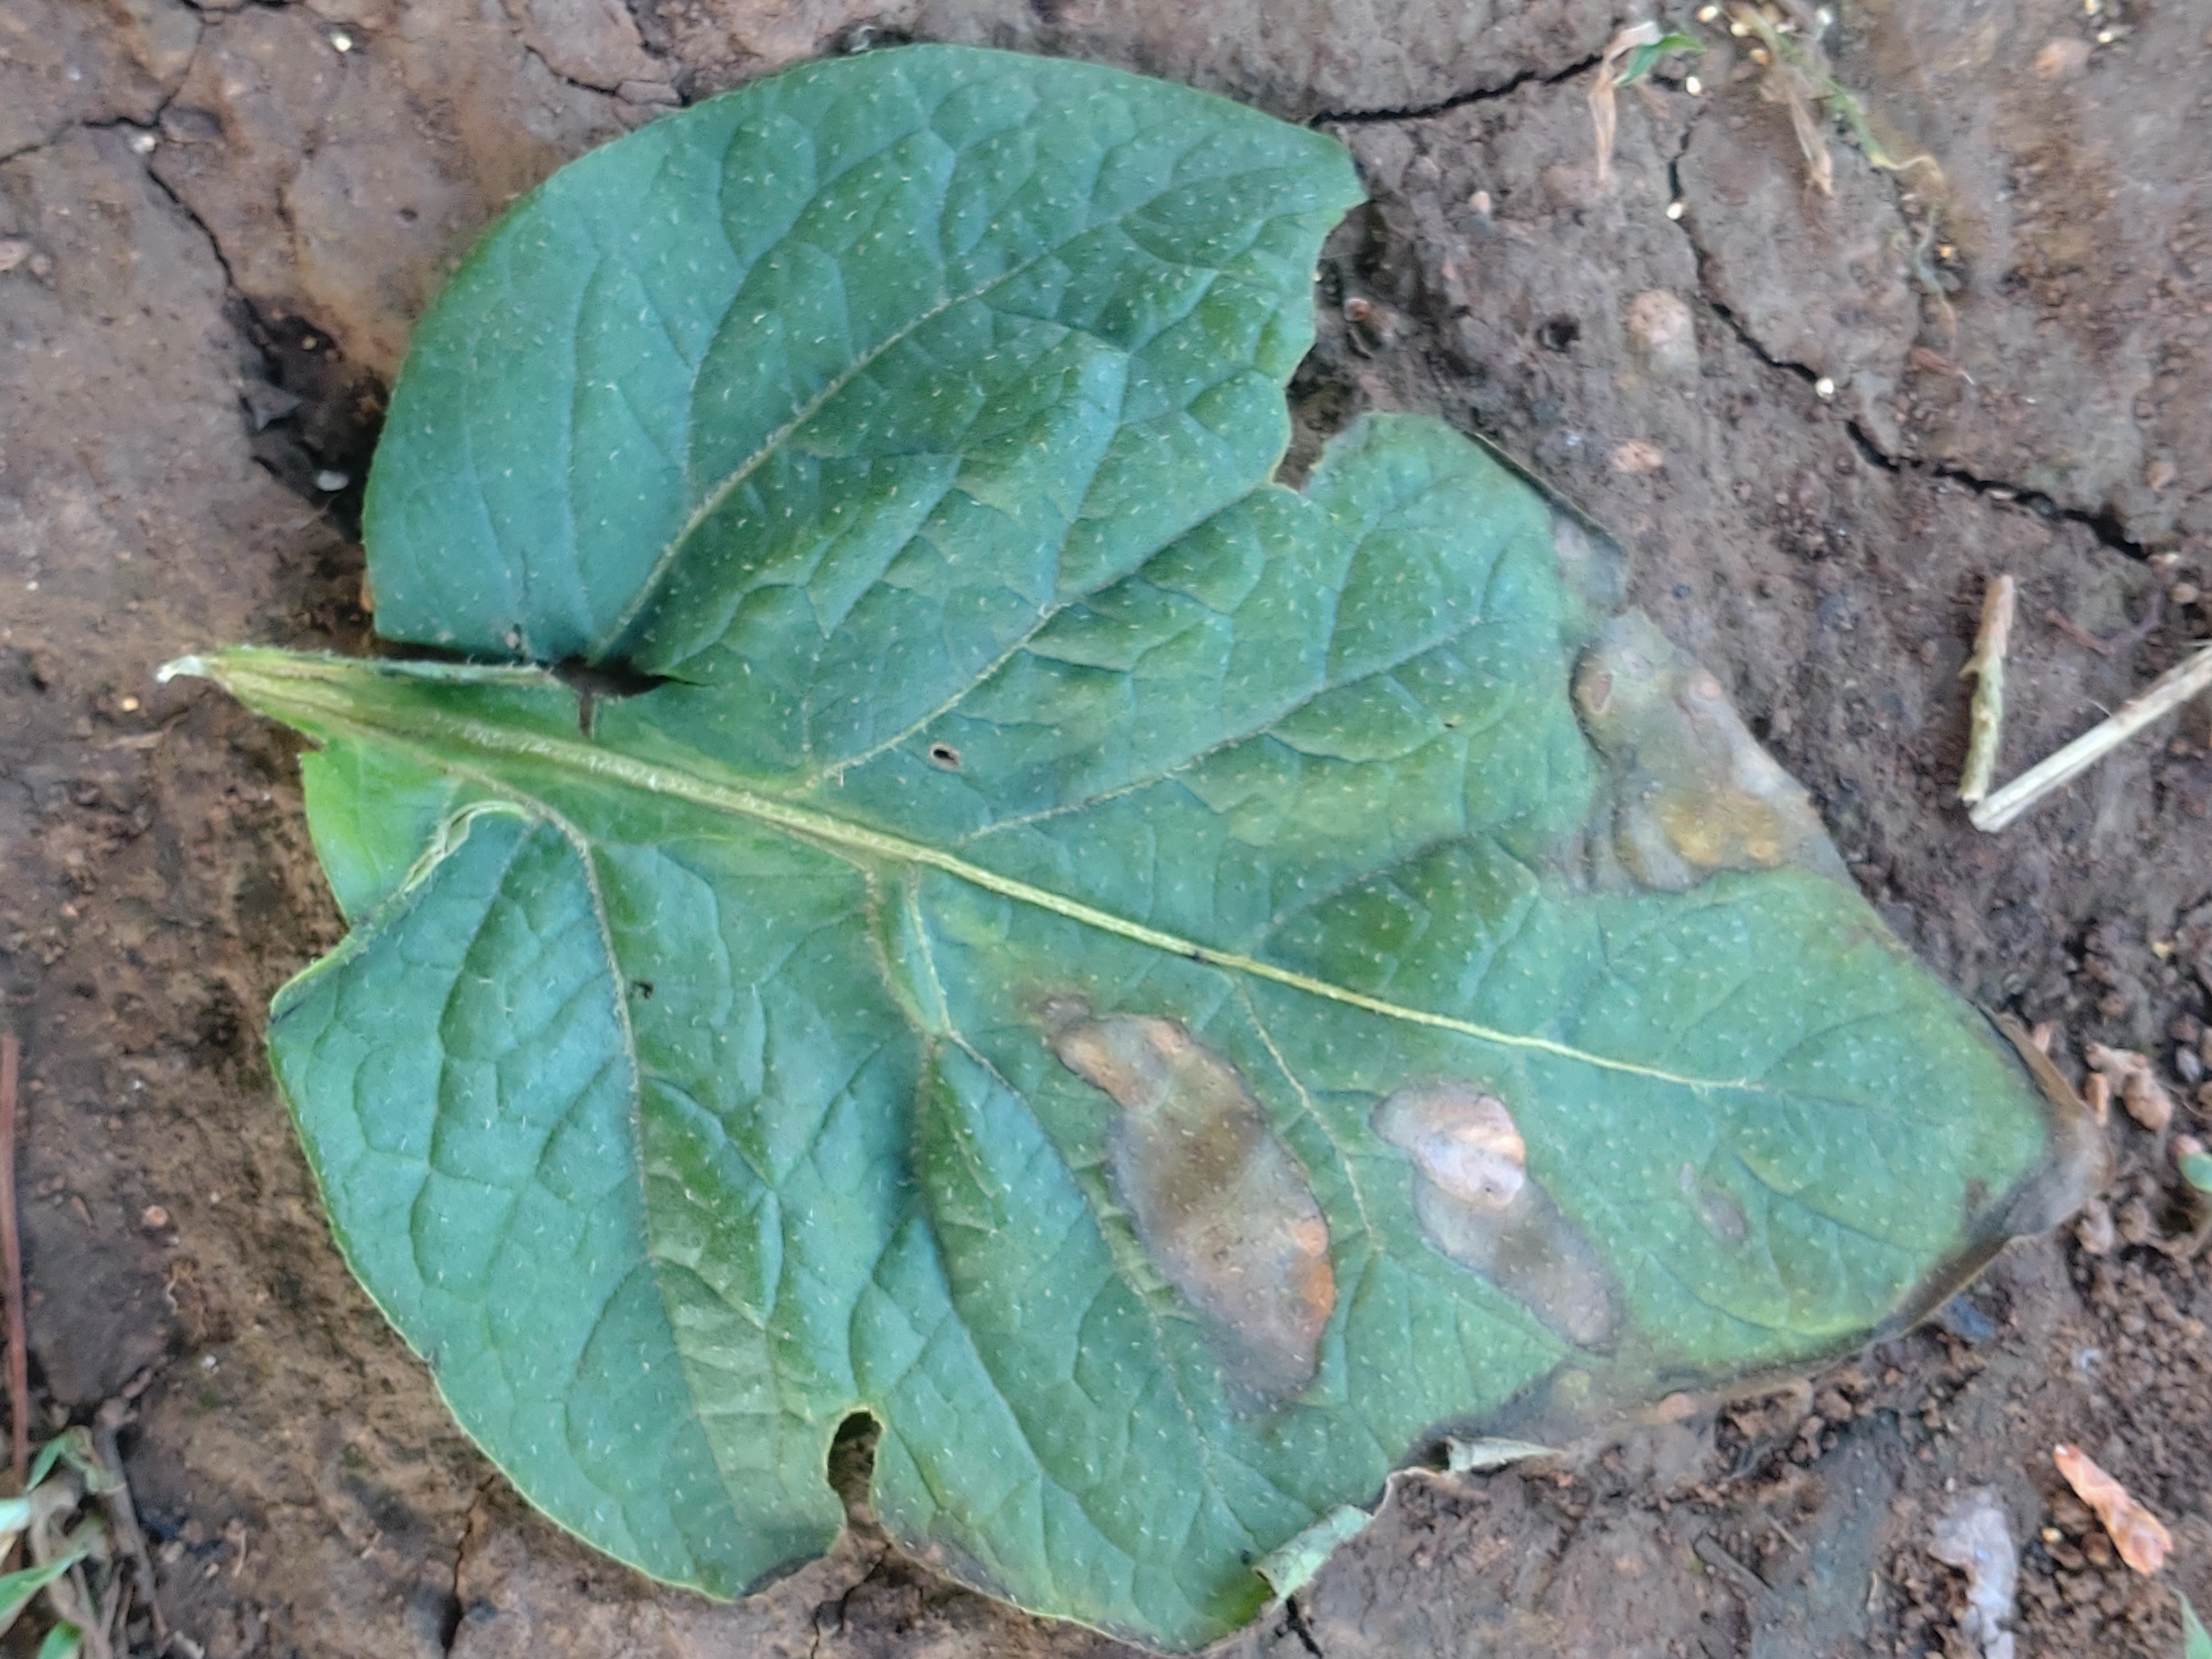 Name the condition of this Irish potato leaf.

early blight
